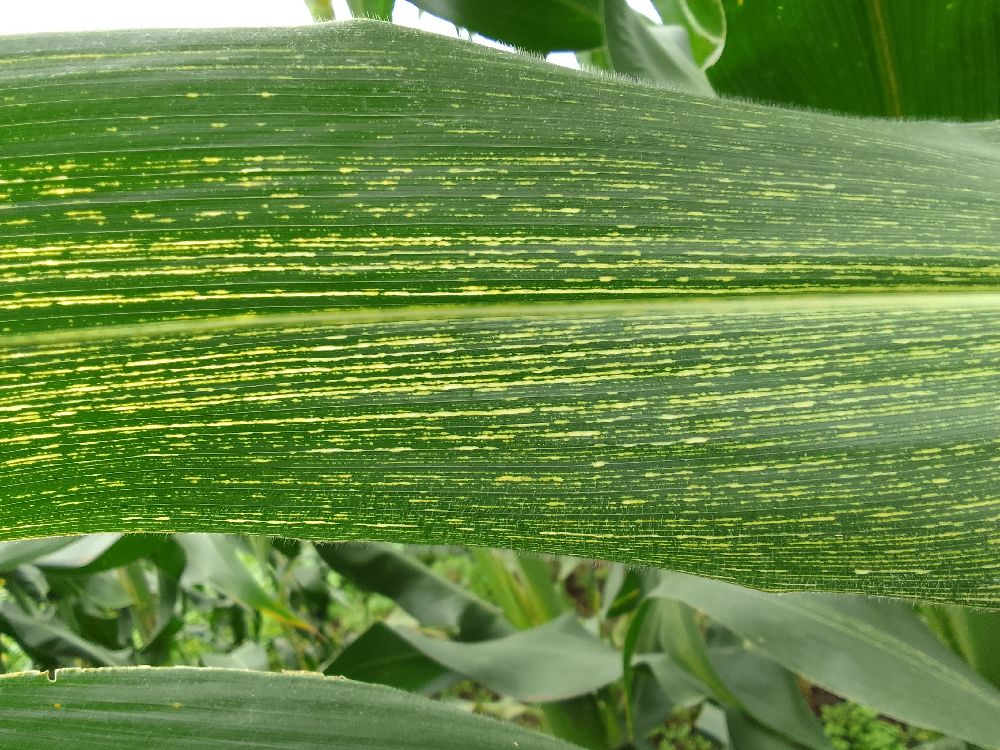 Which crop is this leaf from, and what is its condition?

maize, maize streak virus
